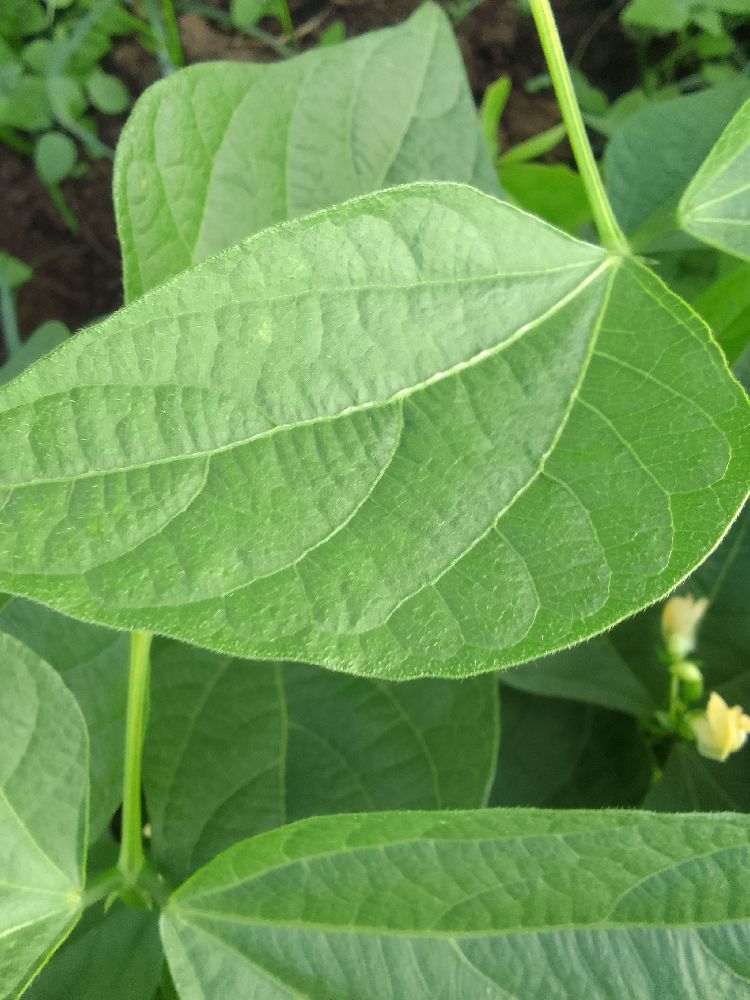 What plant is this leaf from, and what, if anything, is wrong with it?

common bean, healthy
